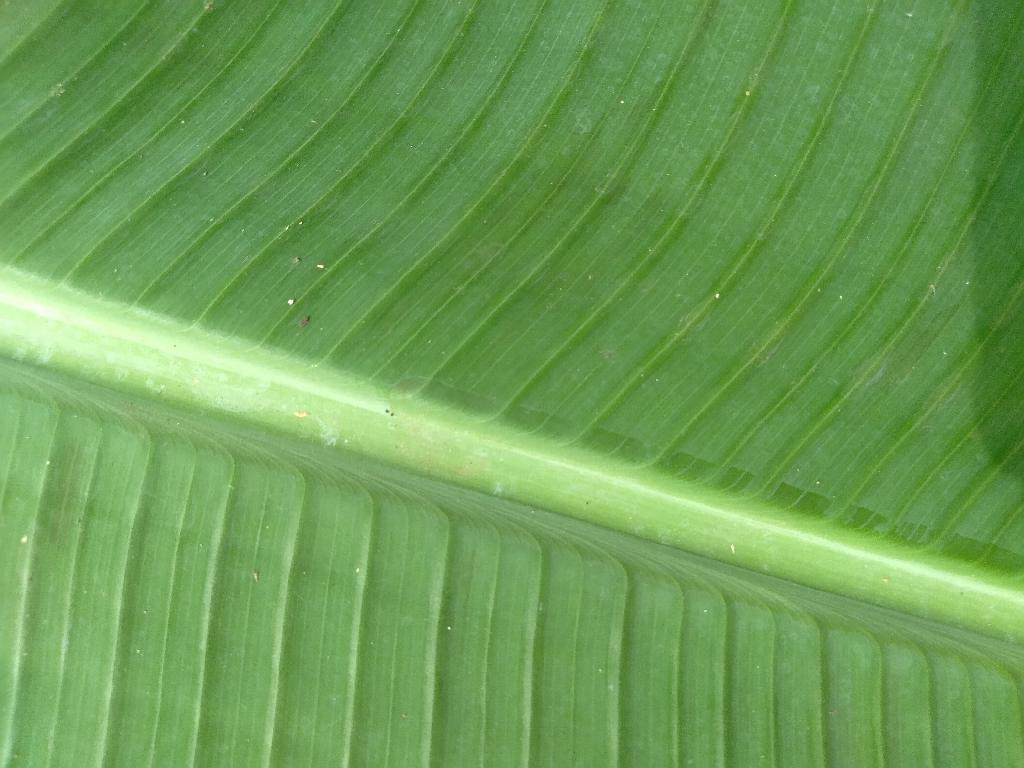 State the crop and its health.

banana, healthy
